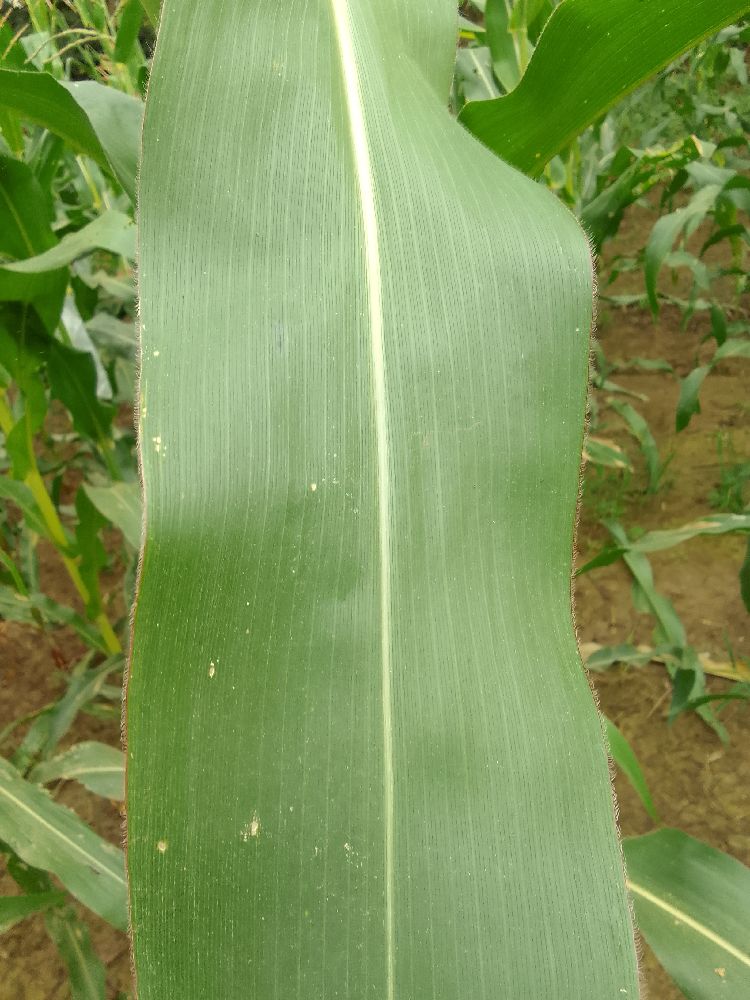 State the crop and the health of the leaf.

maize, healthy
